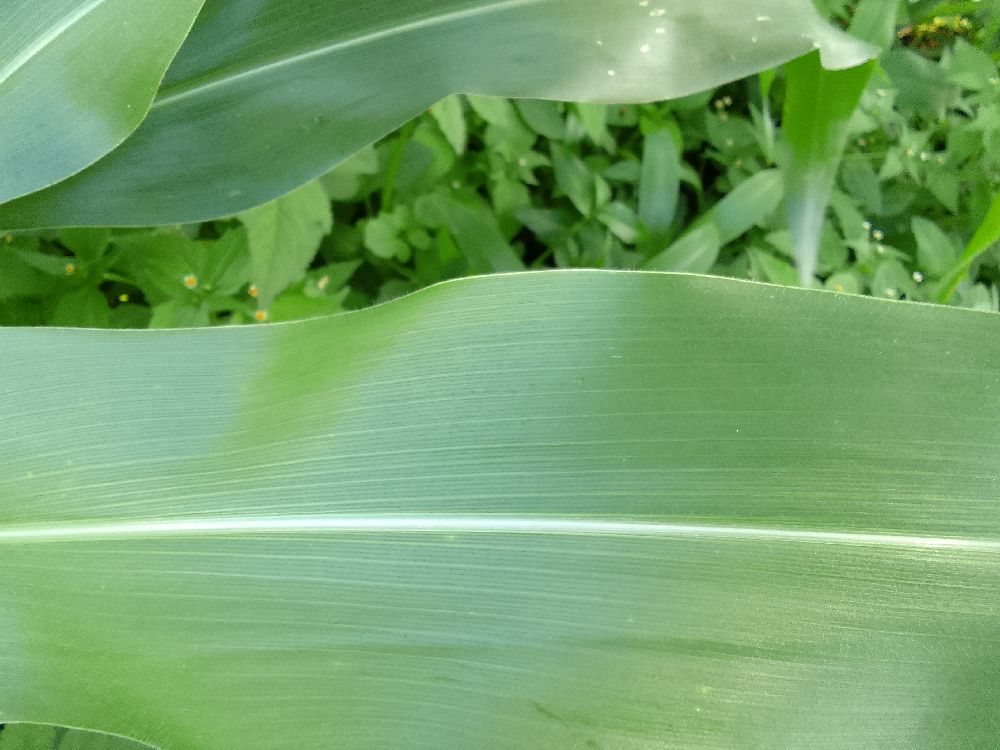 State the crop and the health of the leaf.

maize, healthy
